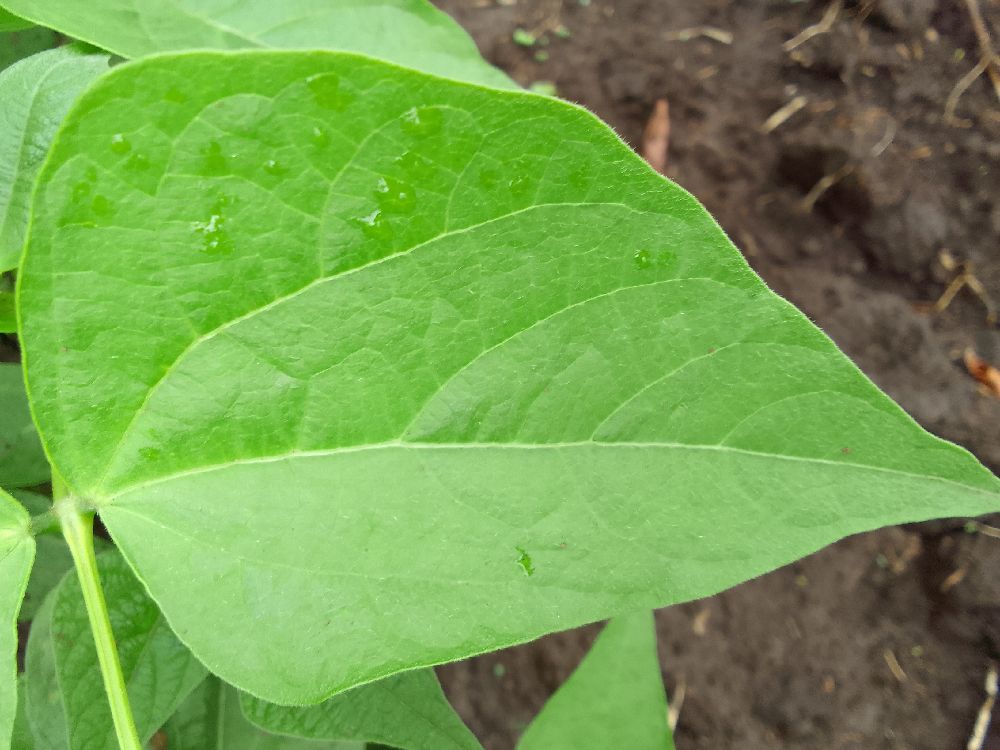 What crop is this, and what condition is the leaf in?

common bean, healthy
